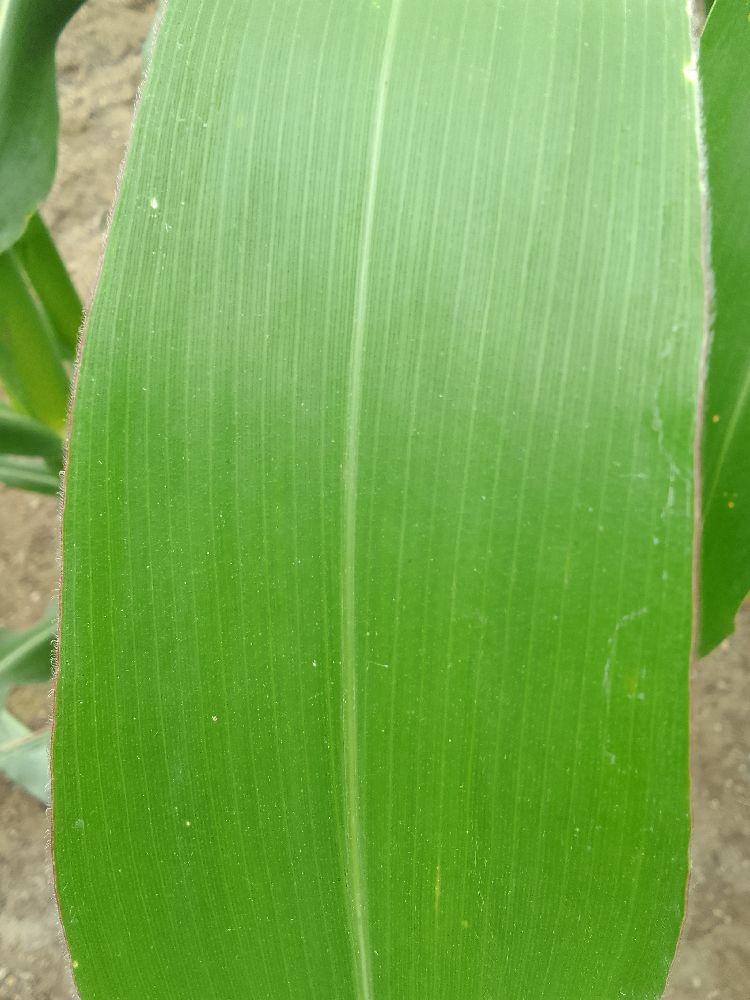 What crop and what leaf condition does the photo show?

maize, healthy
